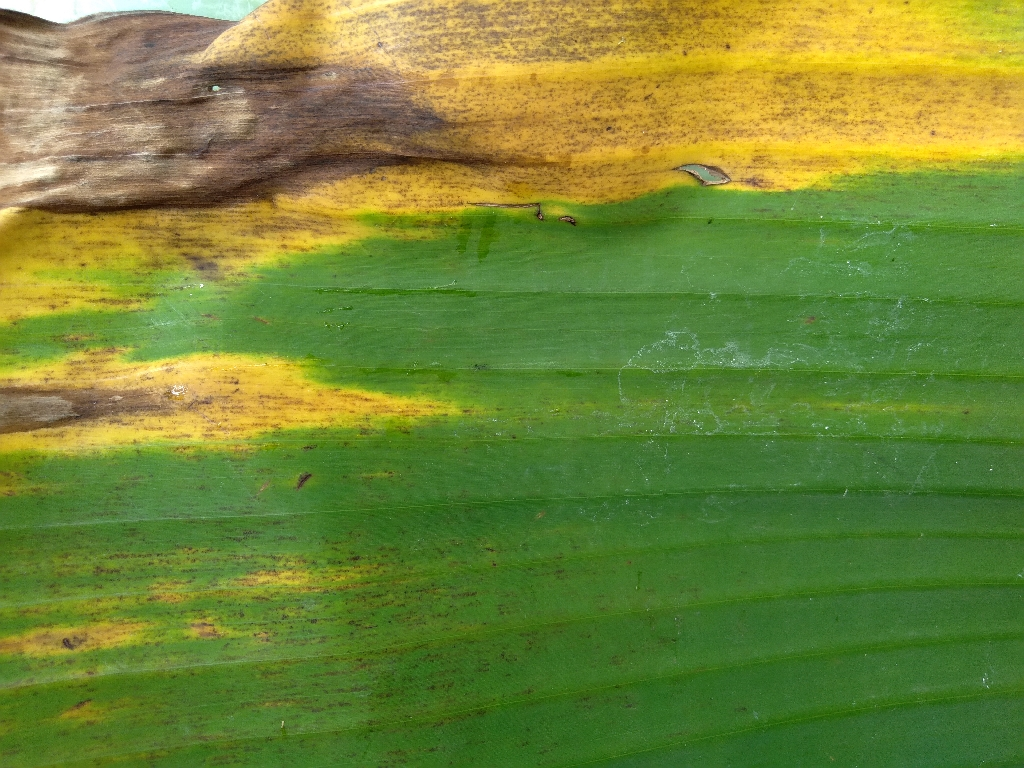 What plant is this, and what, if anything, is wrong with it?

banana, fusarium wilt race 1
